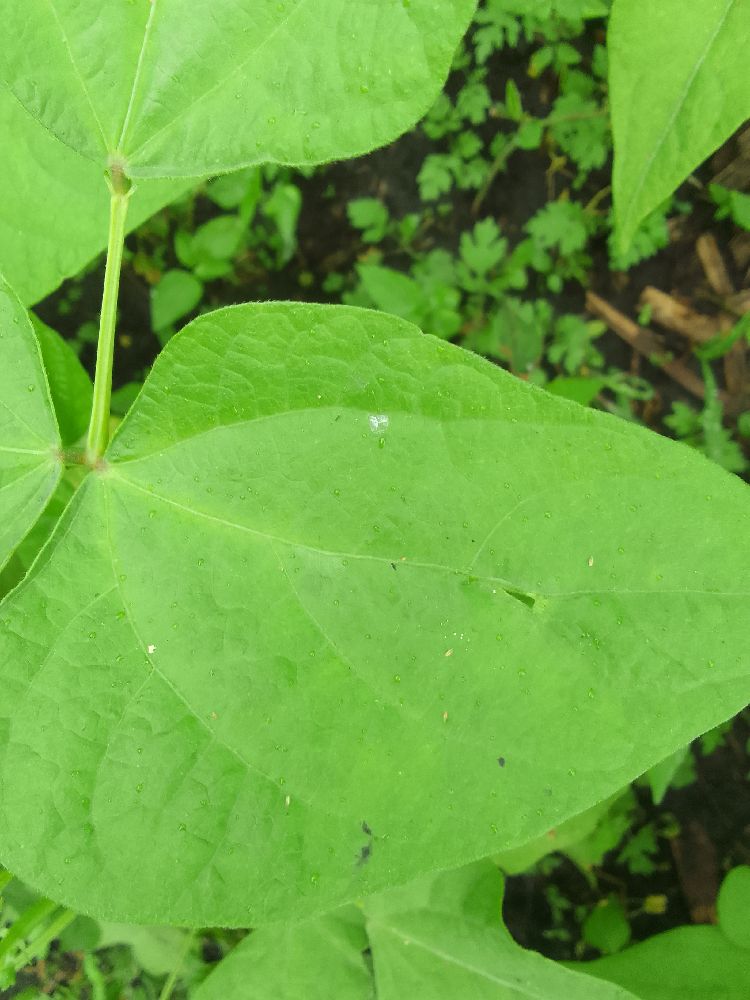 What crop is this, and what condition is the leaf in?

common bean, healthy
